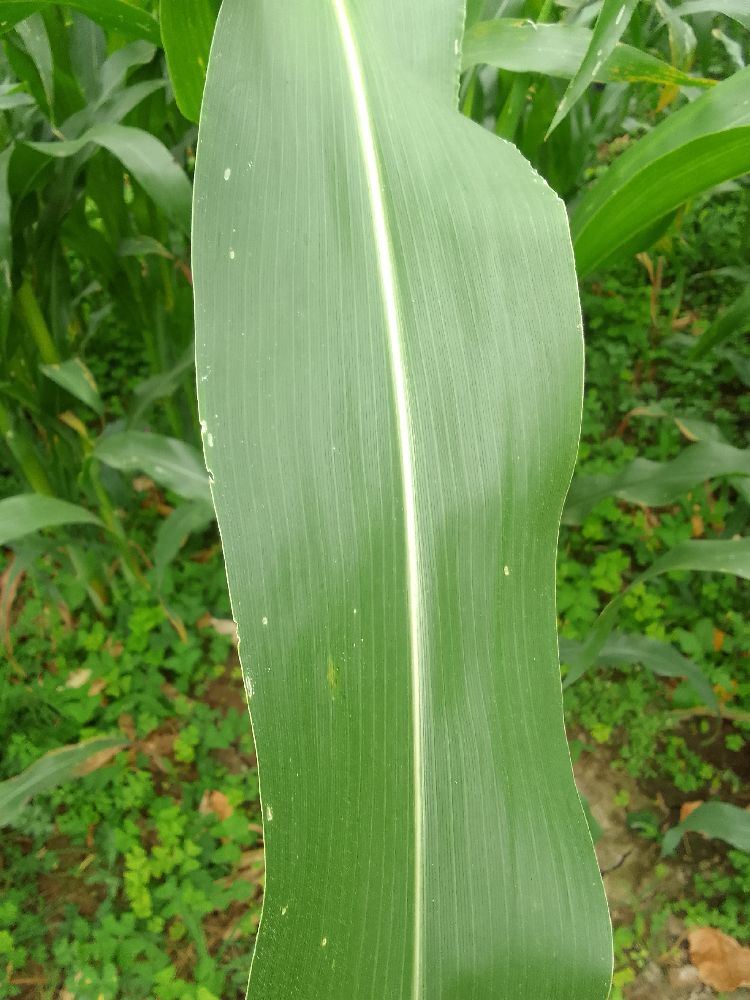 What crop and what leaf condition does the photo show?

maize, healthy
